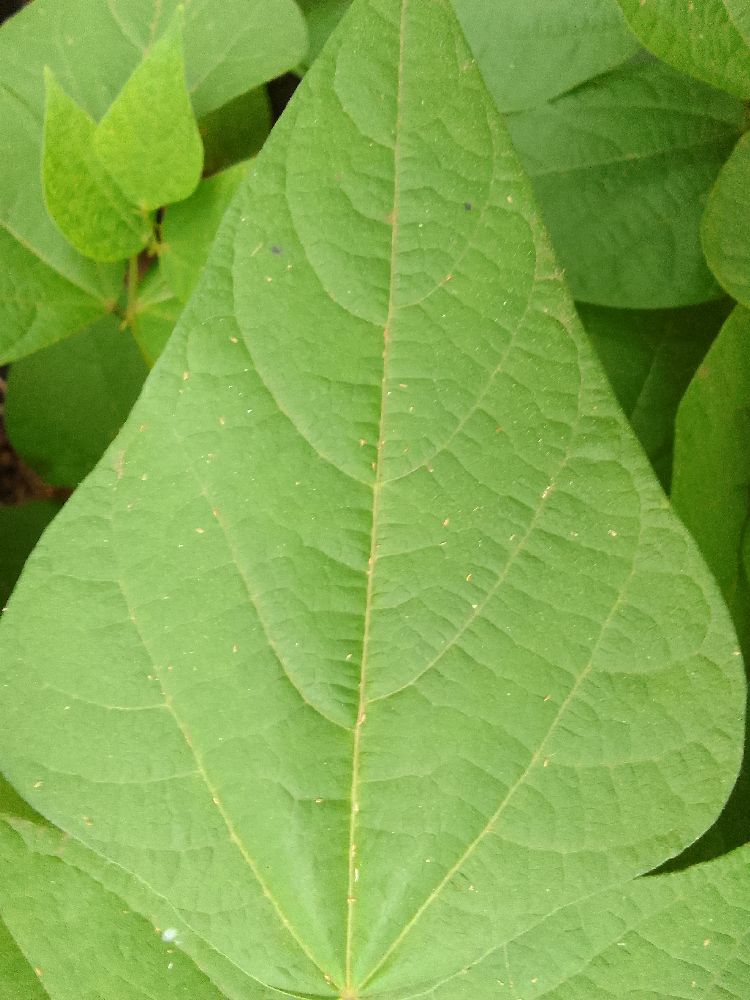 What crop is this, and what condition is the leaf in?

common bean, healthy
